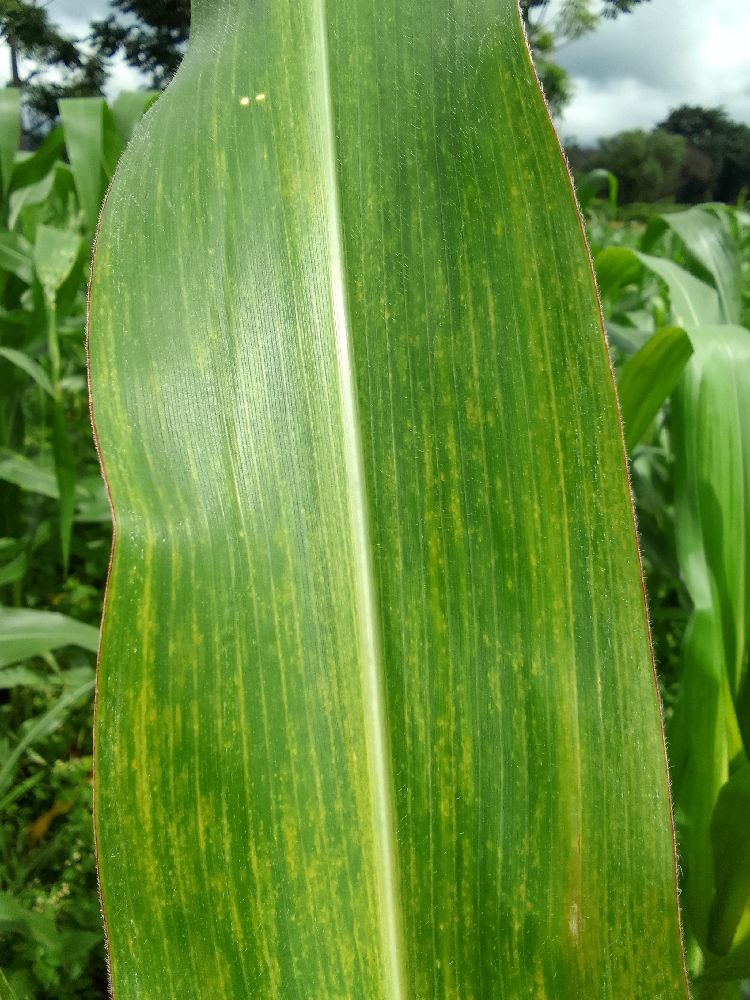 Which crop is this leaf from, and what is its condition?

maize, maize lethal necrosis
